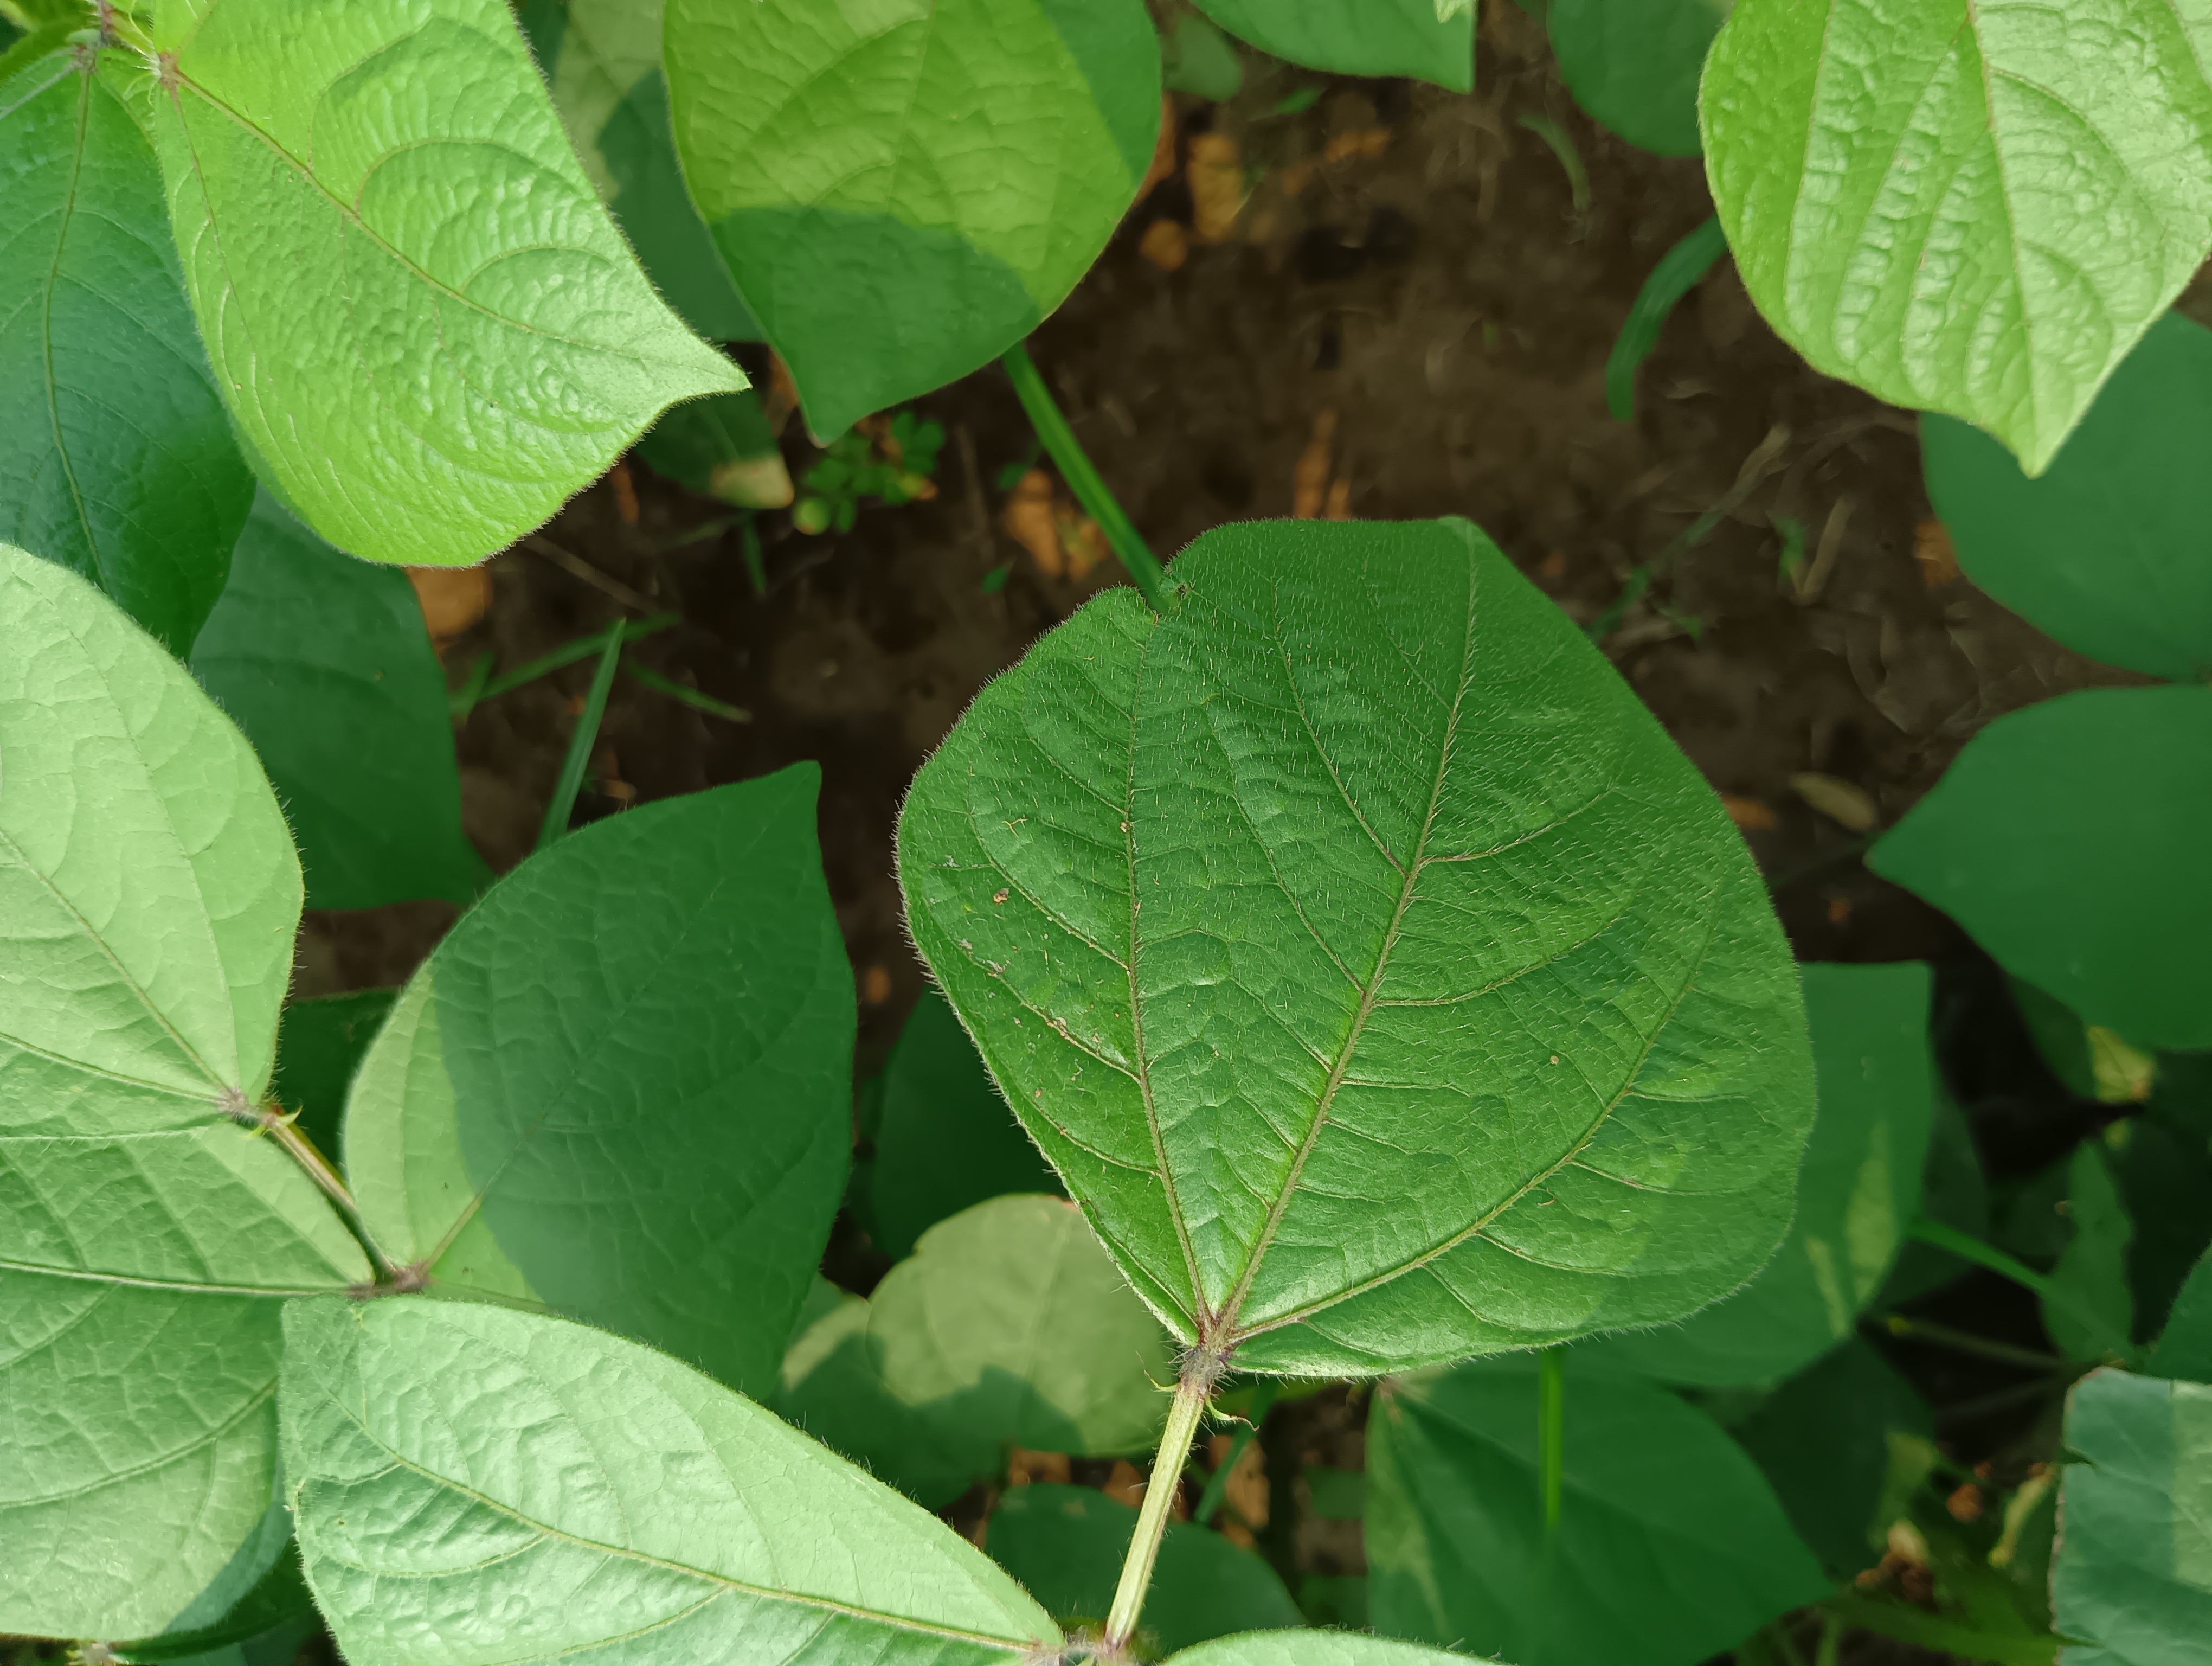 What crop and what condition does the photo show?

mungbean, healthy
